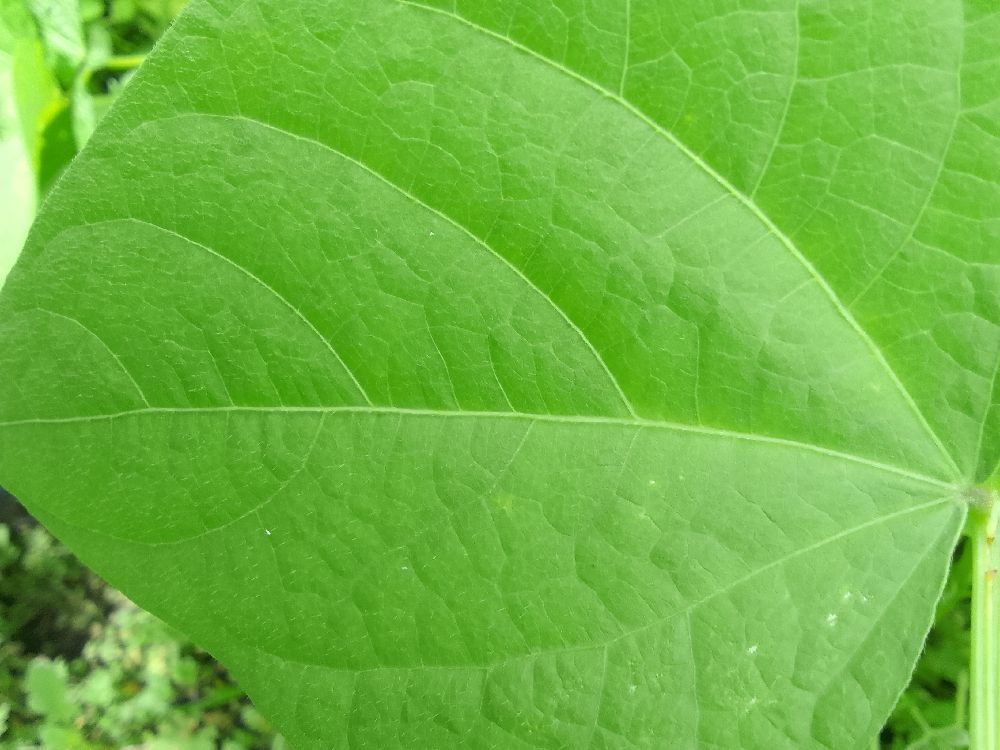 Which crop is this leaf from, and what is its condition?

common bean, healthy
